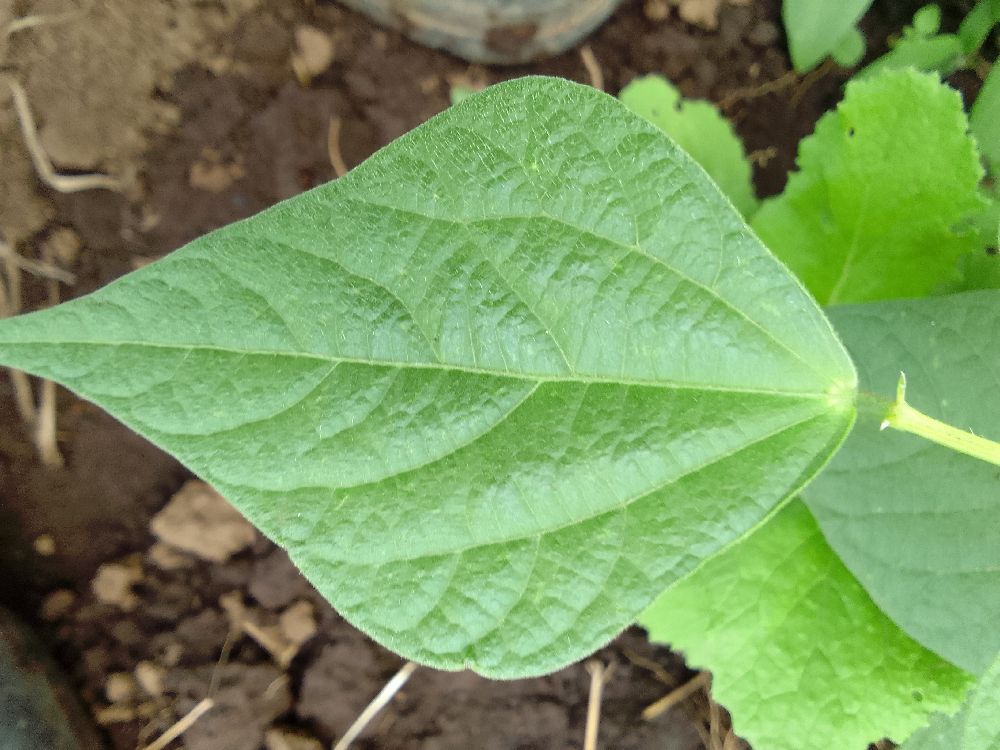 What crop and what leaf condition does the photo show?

common bean, healthy
